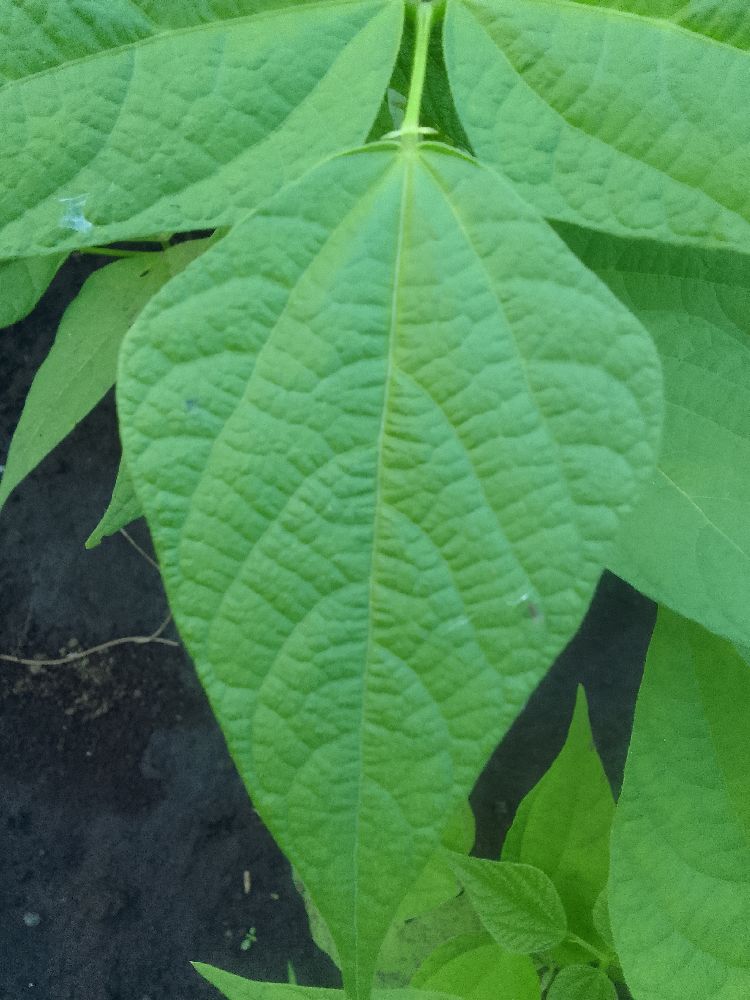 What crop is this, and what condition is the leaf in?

common bean, healthy
